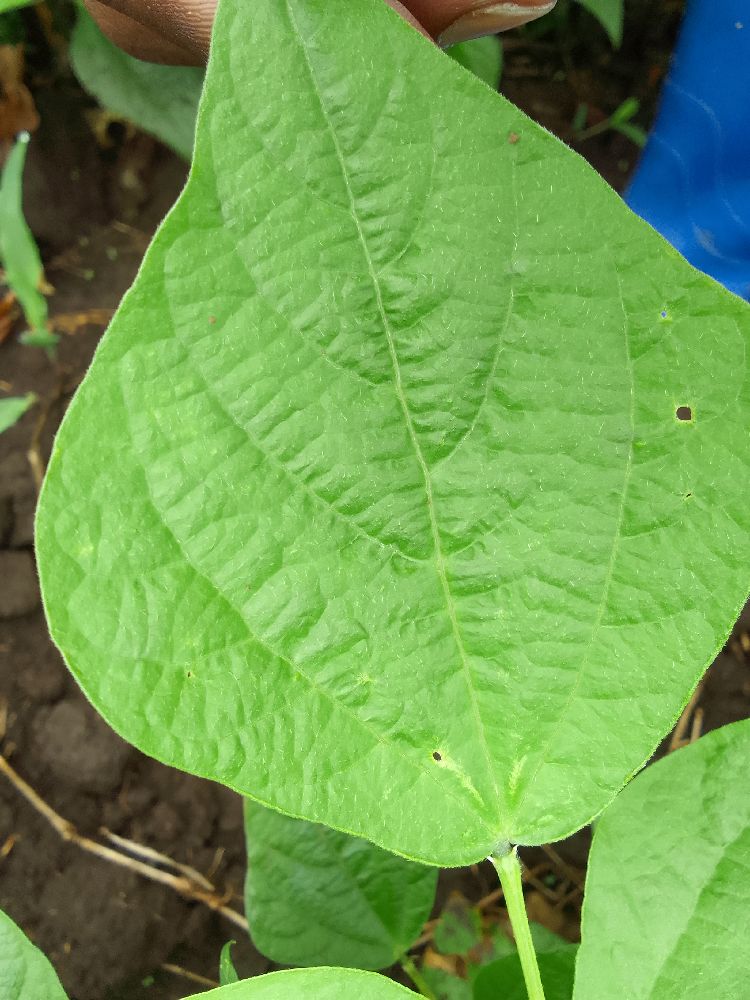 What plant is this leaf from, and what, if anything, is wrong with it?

common bean, healthy
